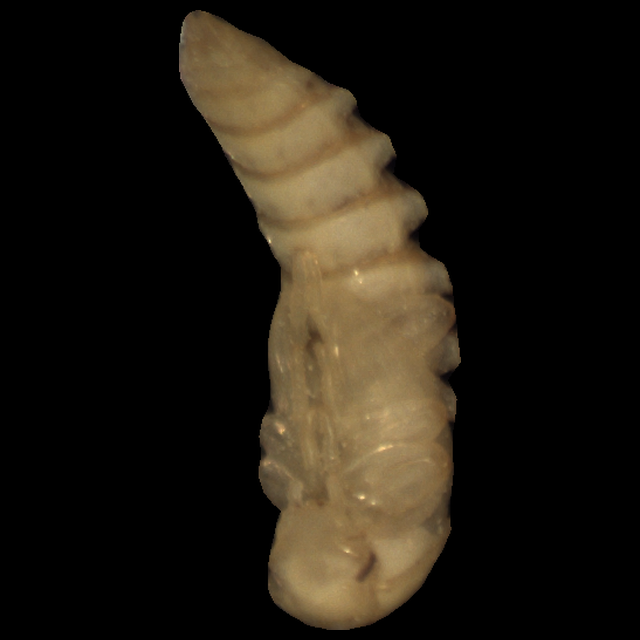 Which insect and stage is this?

mealworm pupa
